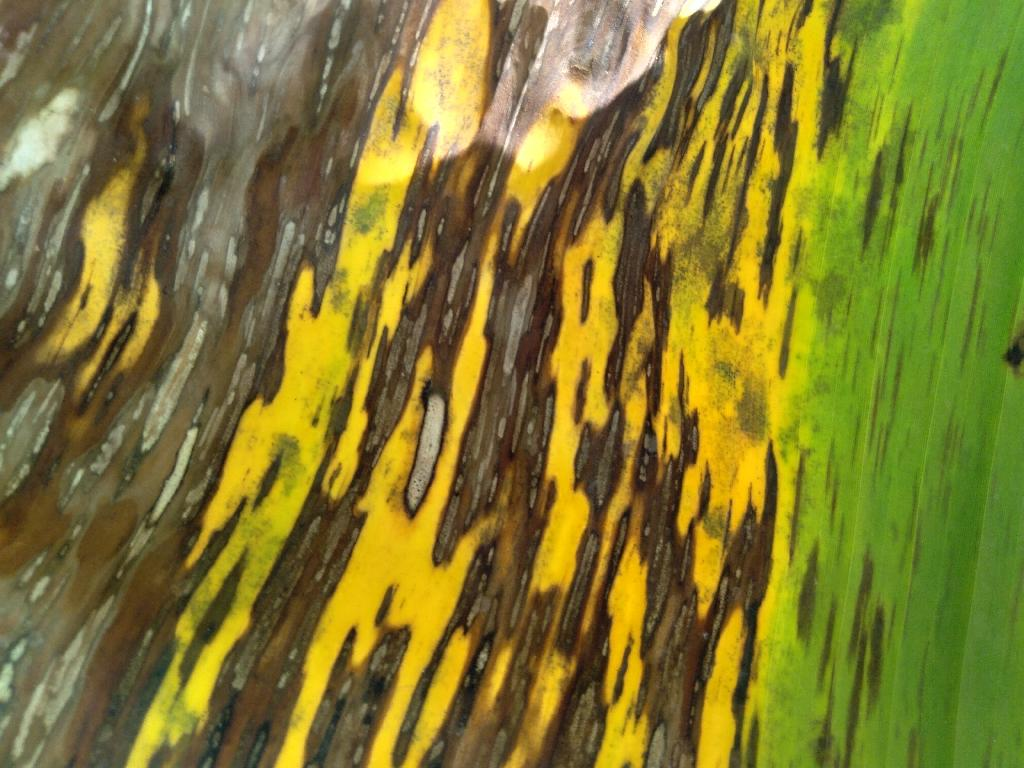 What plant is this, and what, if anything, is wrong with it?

banana, black sigatoka
